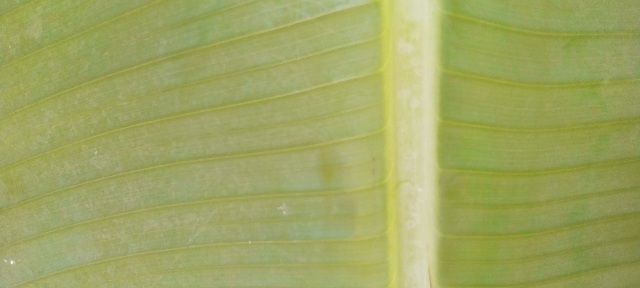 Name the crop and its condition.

banana, healthy
